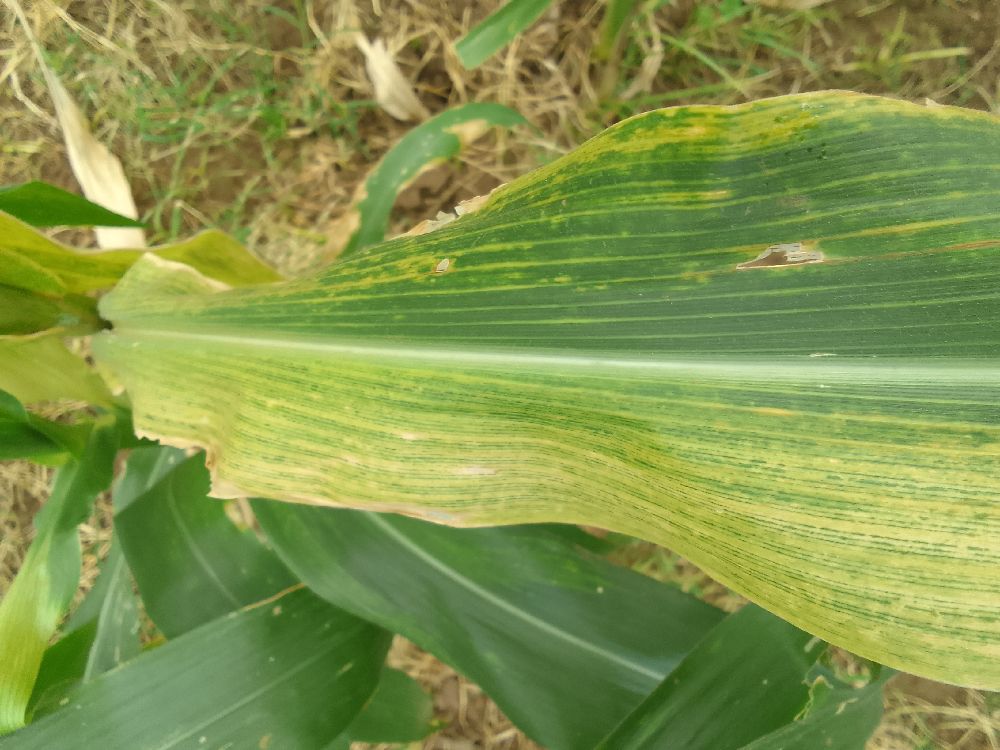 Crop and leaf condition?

maize, maize lethal necrosis
